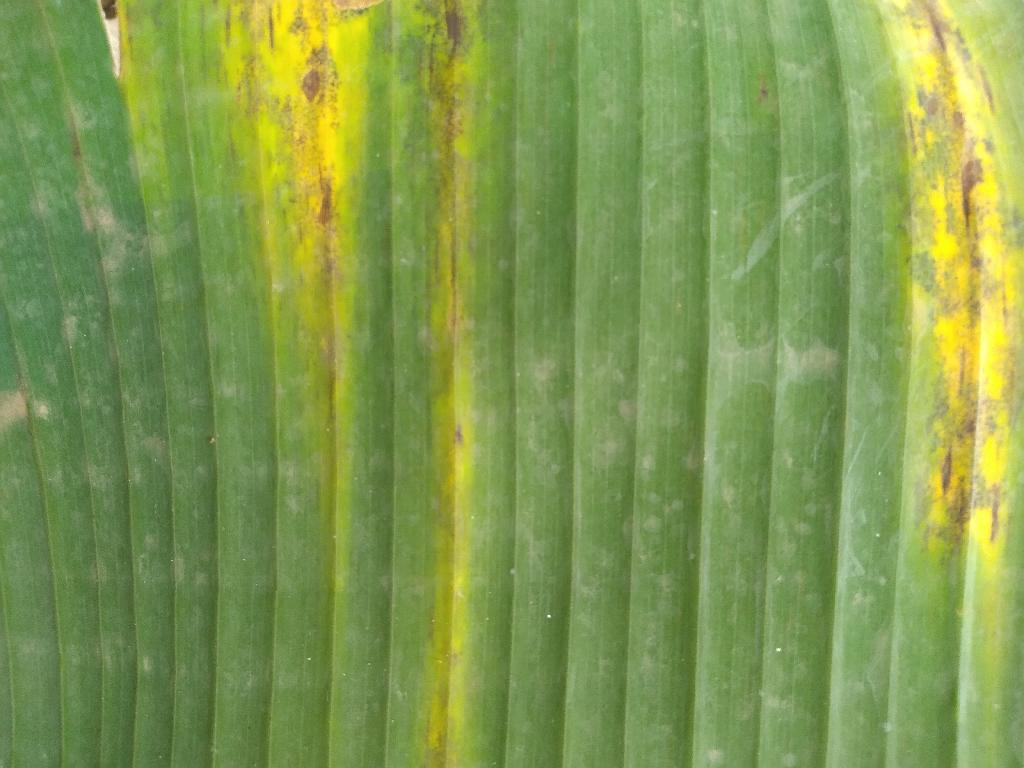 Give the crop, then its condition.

banana, black sigatoka
